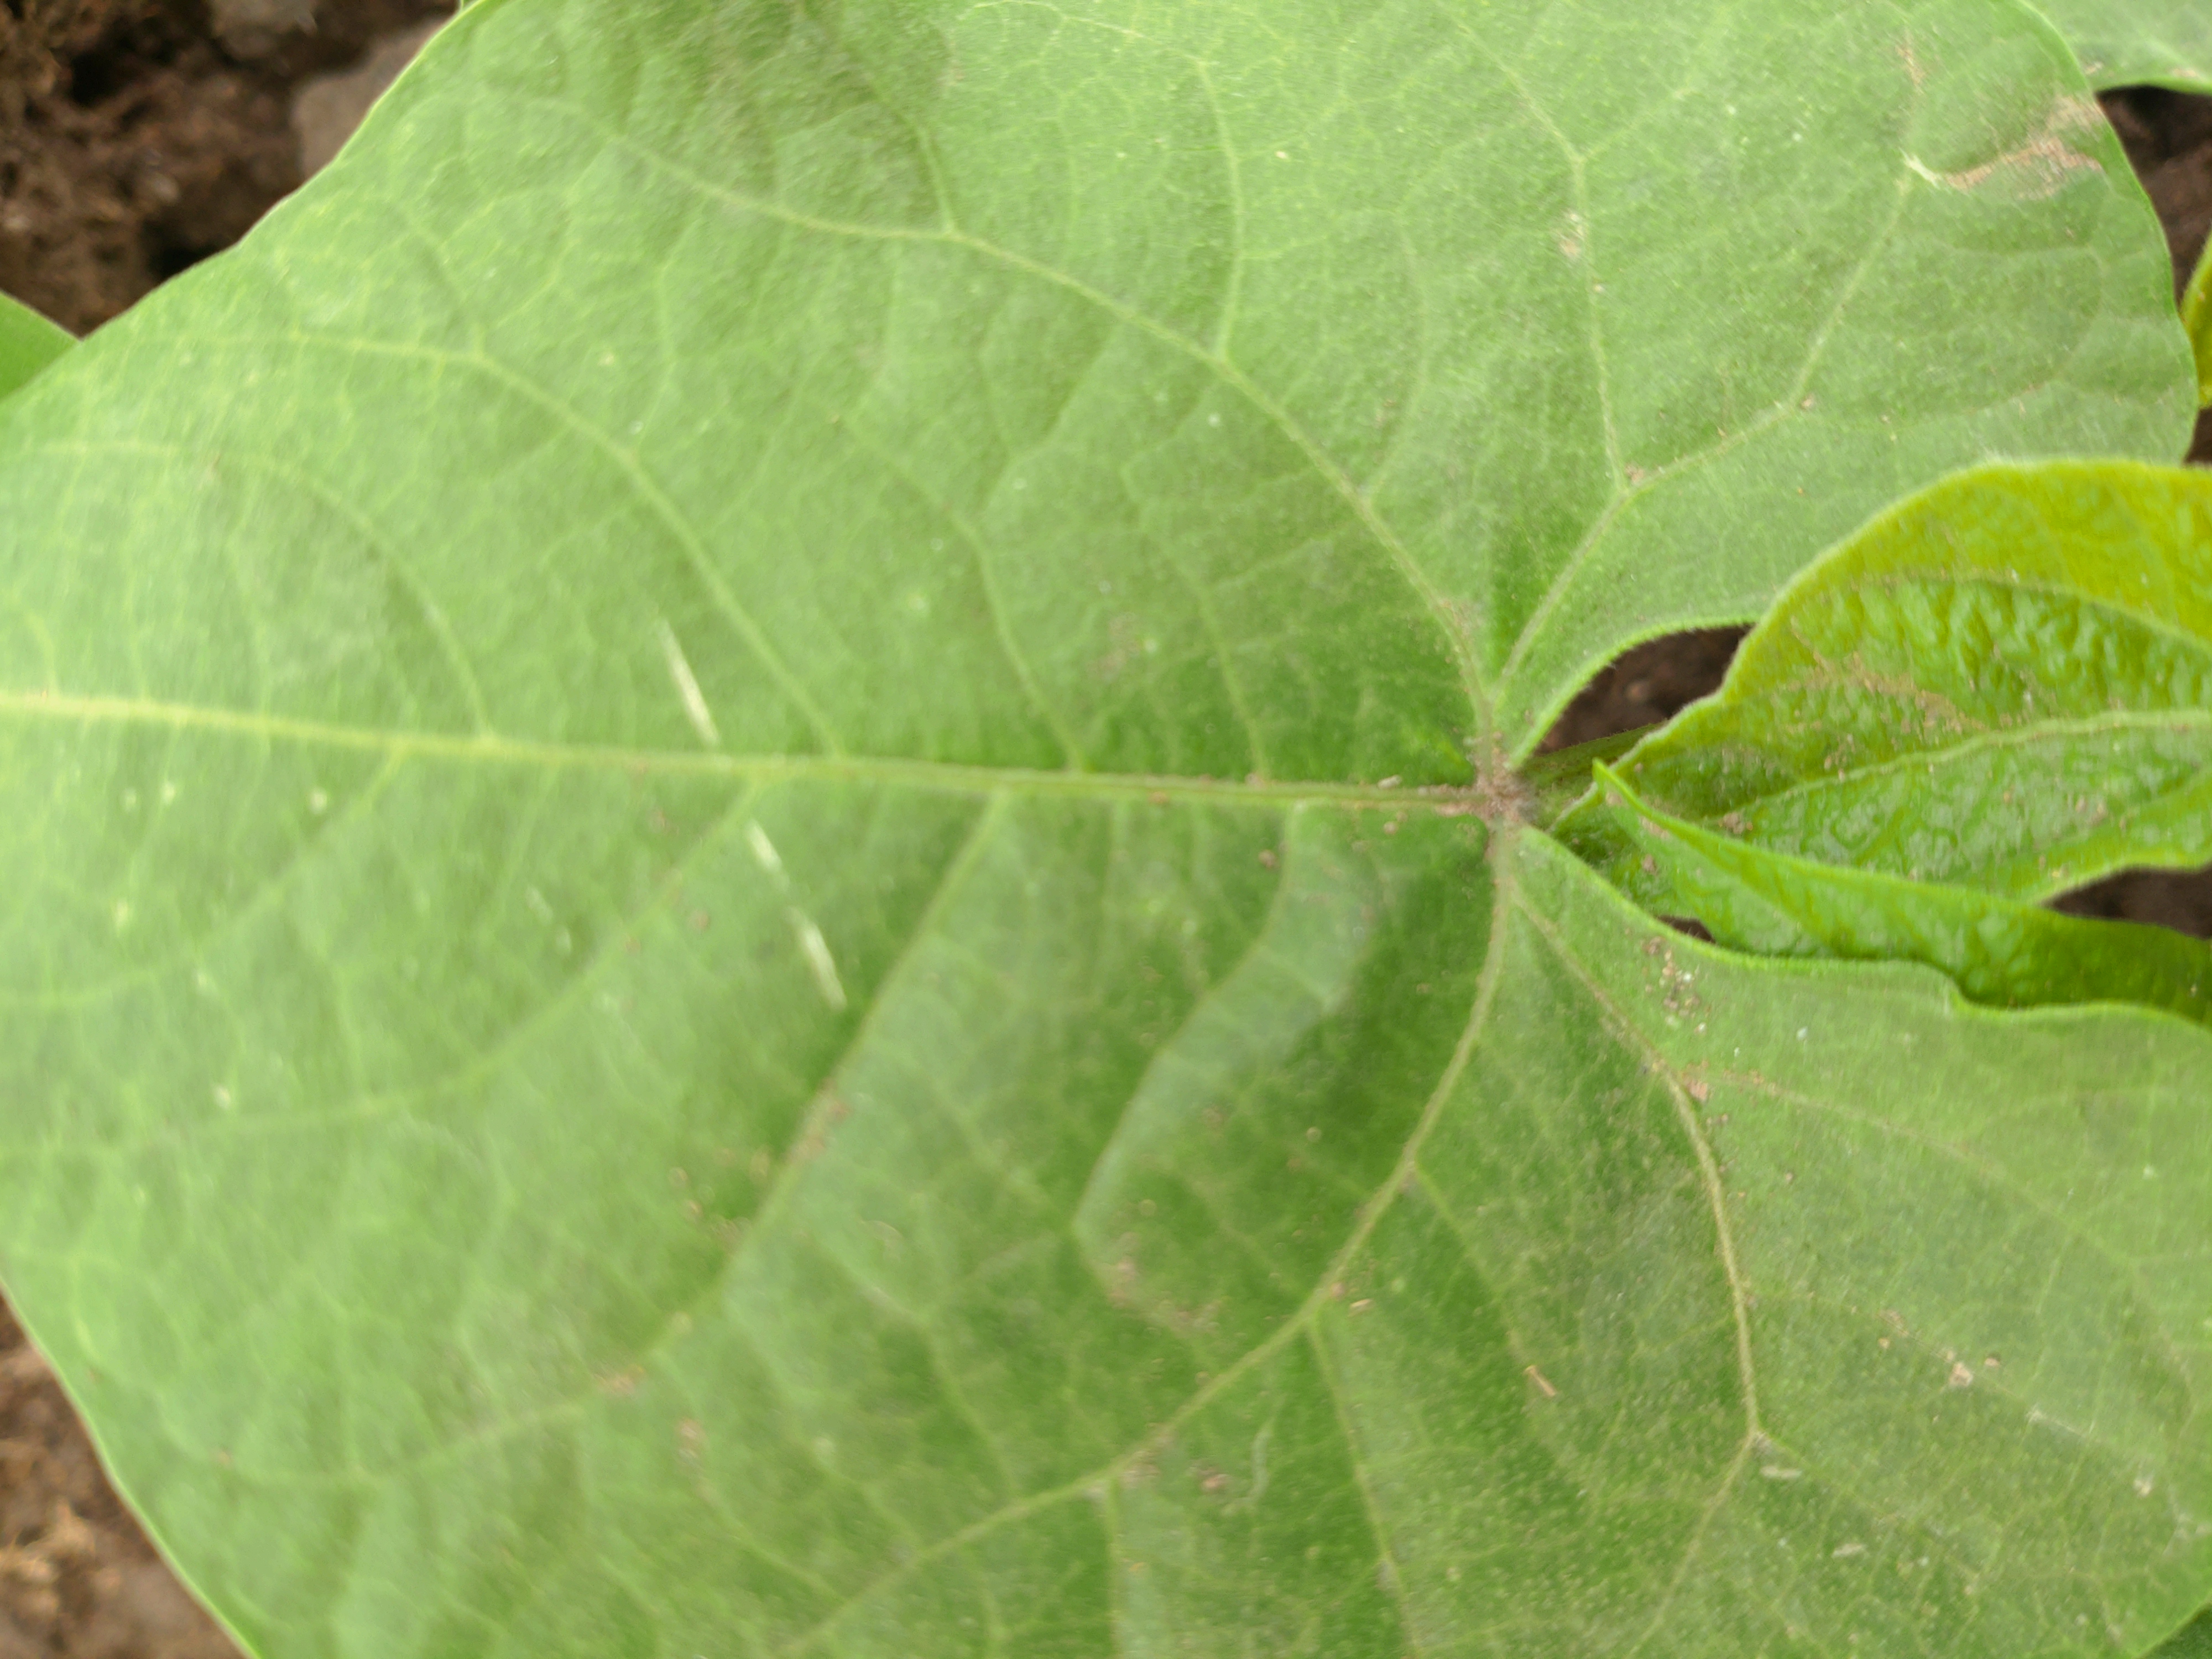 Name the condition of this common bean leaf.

healthy
